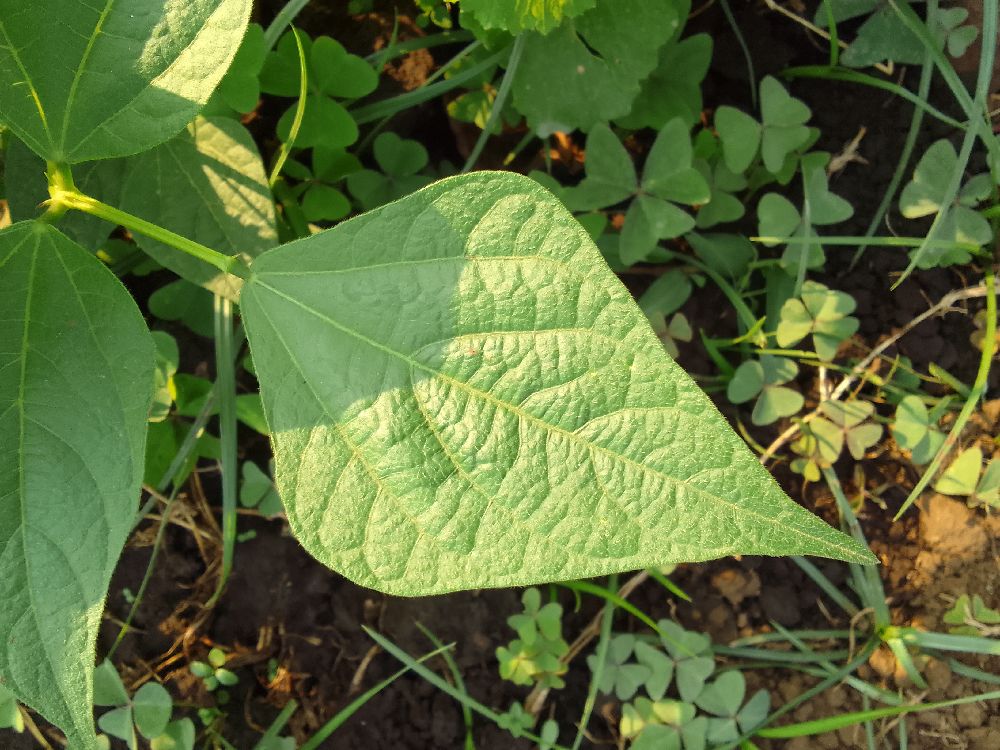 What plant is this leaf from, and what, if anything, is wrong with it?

common bean, healthy
